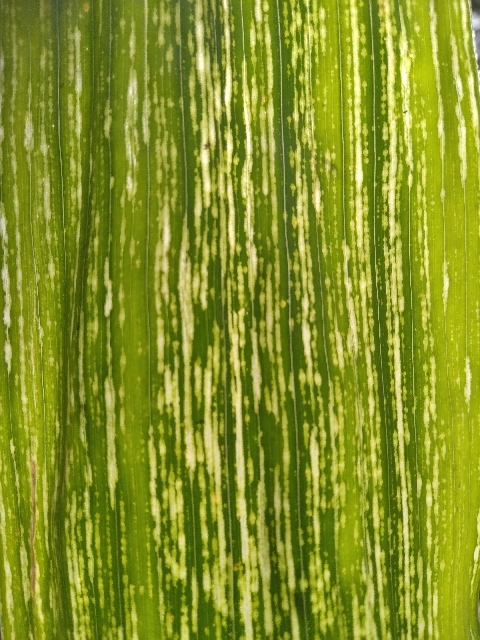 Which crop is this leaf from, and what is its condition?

maize, maize streak virus
